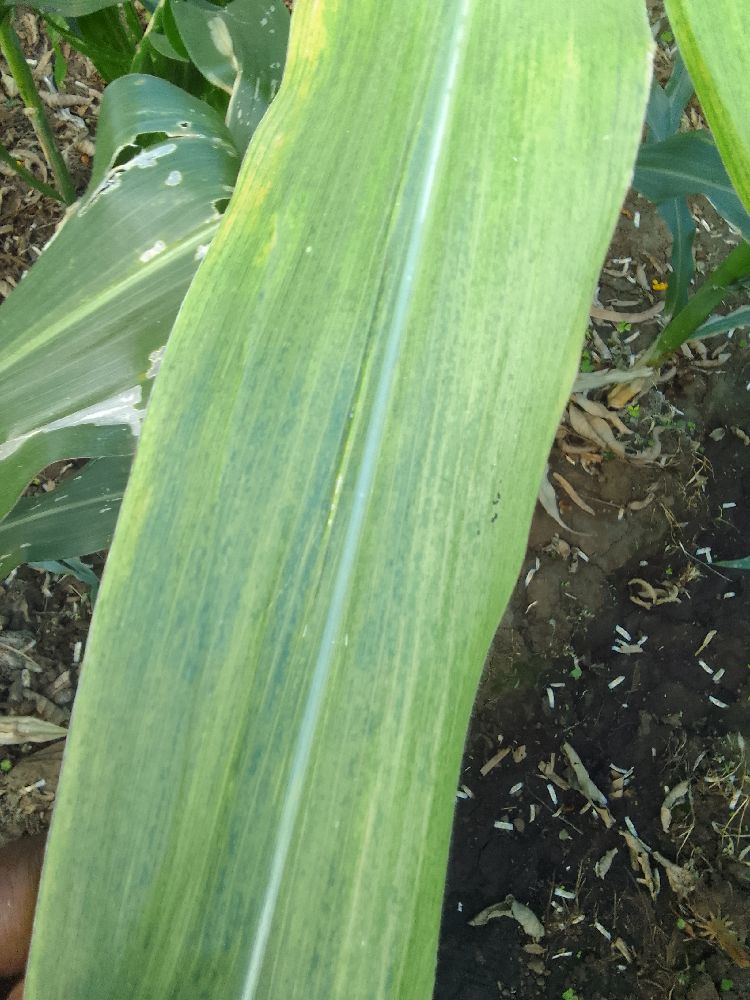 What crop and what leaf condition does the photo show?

maize, maize lethal necrosis
